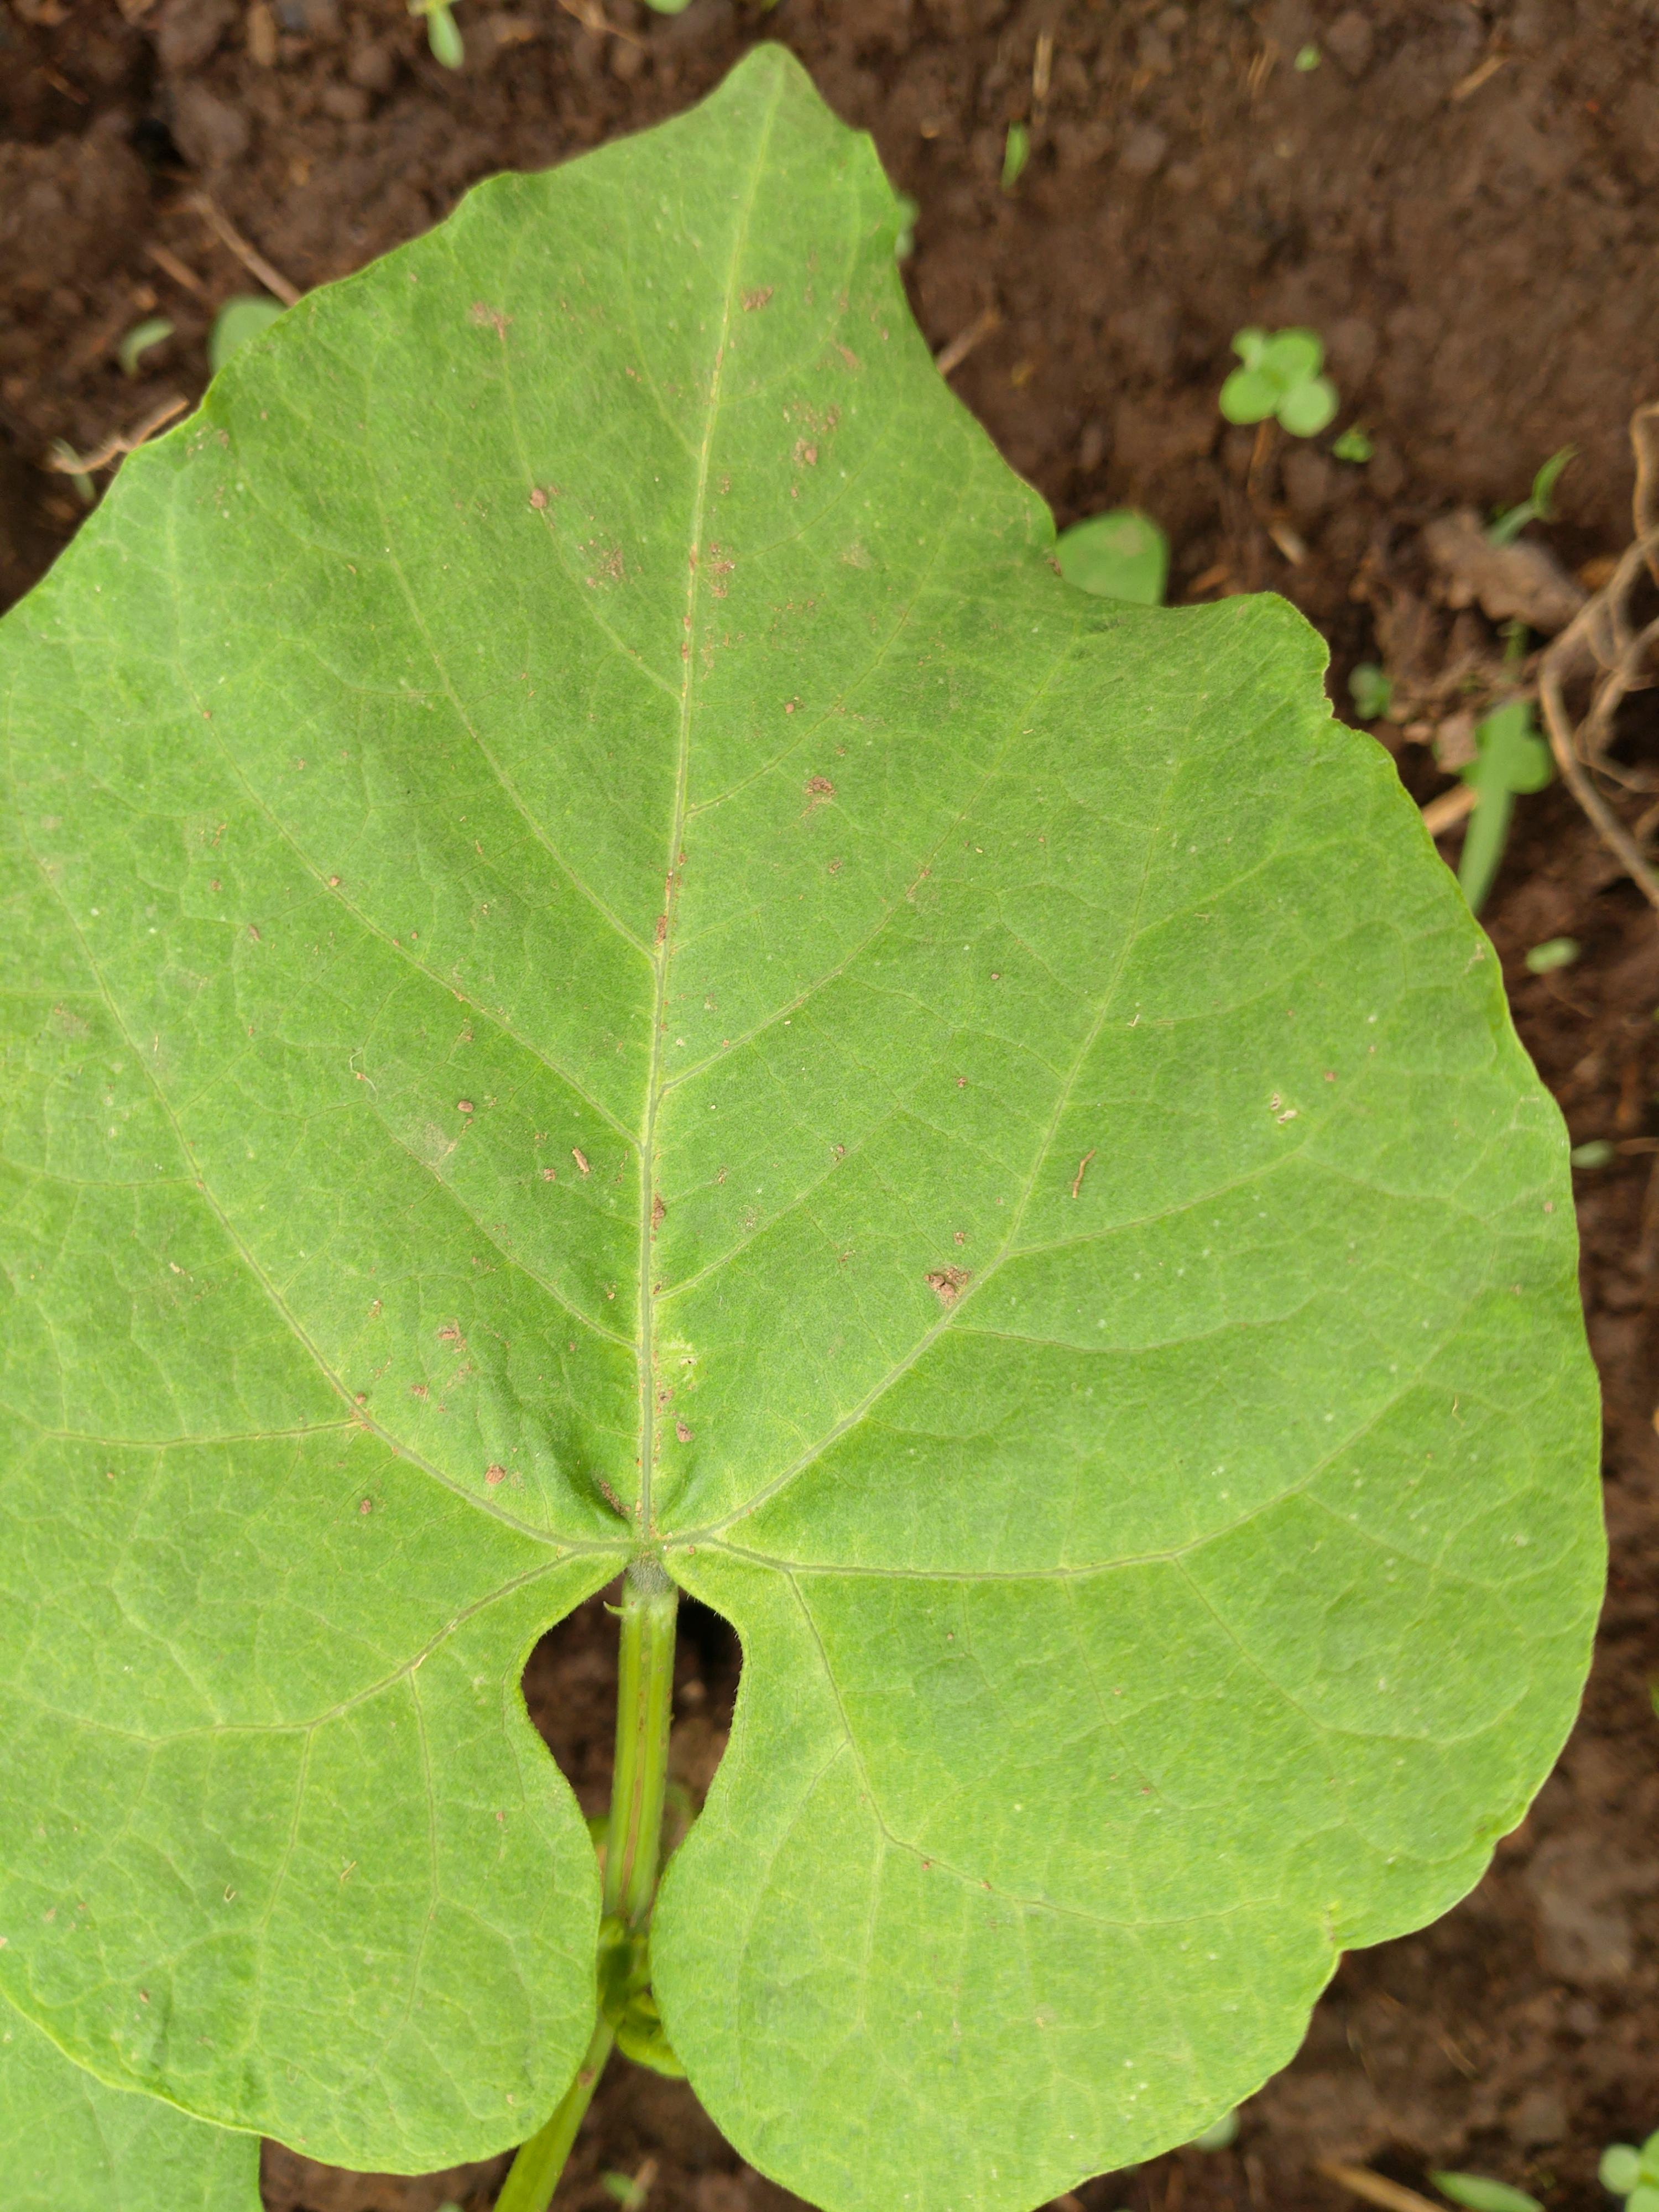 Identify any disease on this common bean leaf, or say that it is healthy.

healthy
